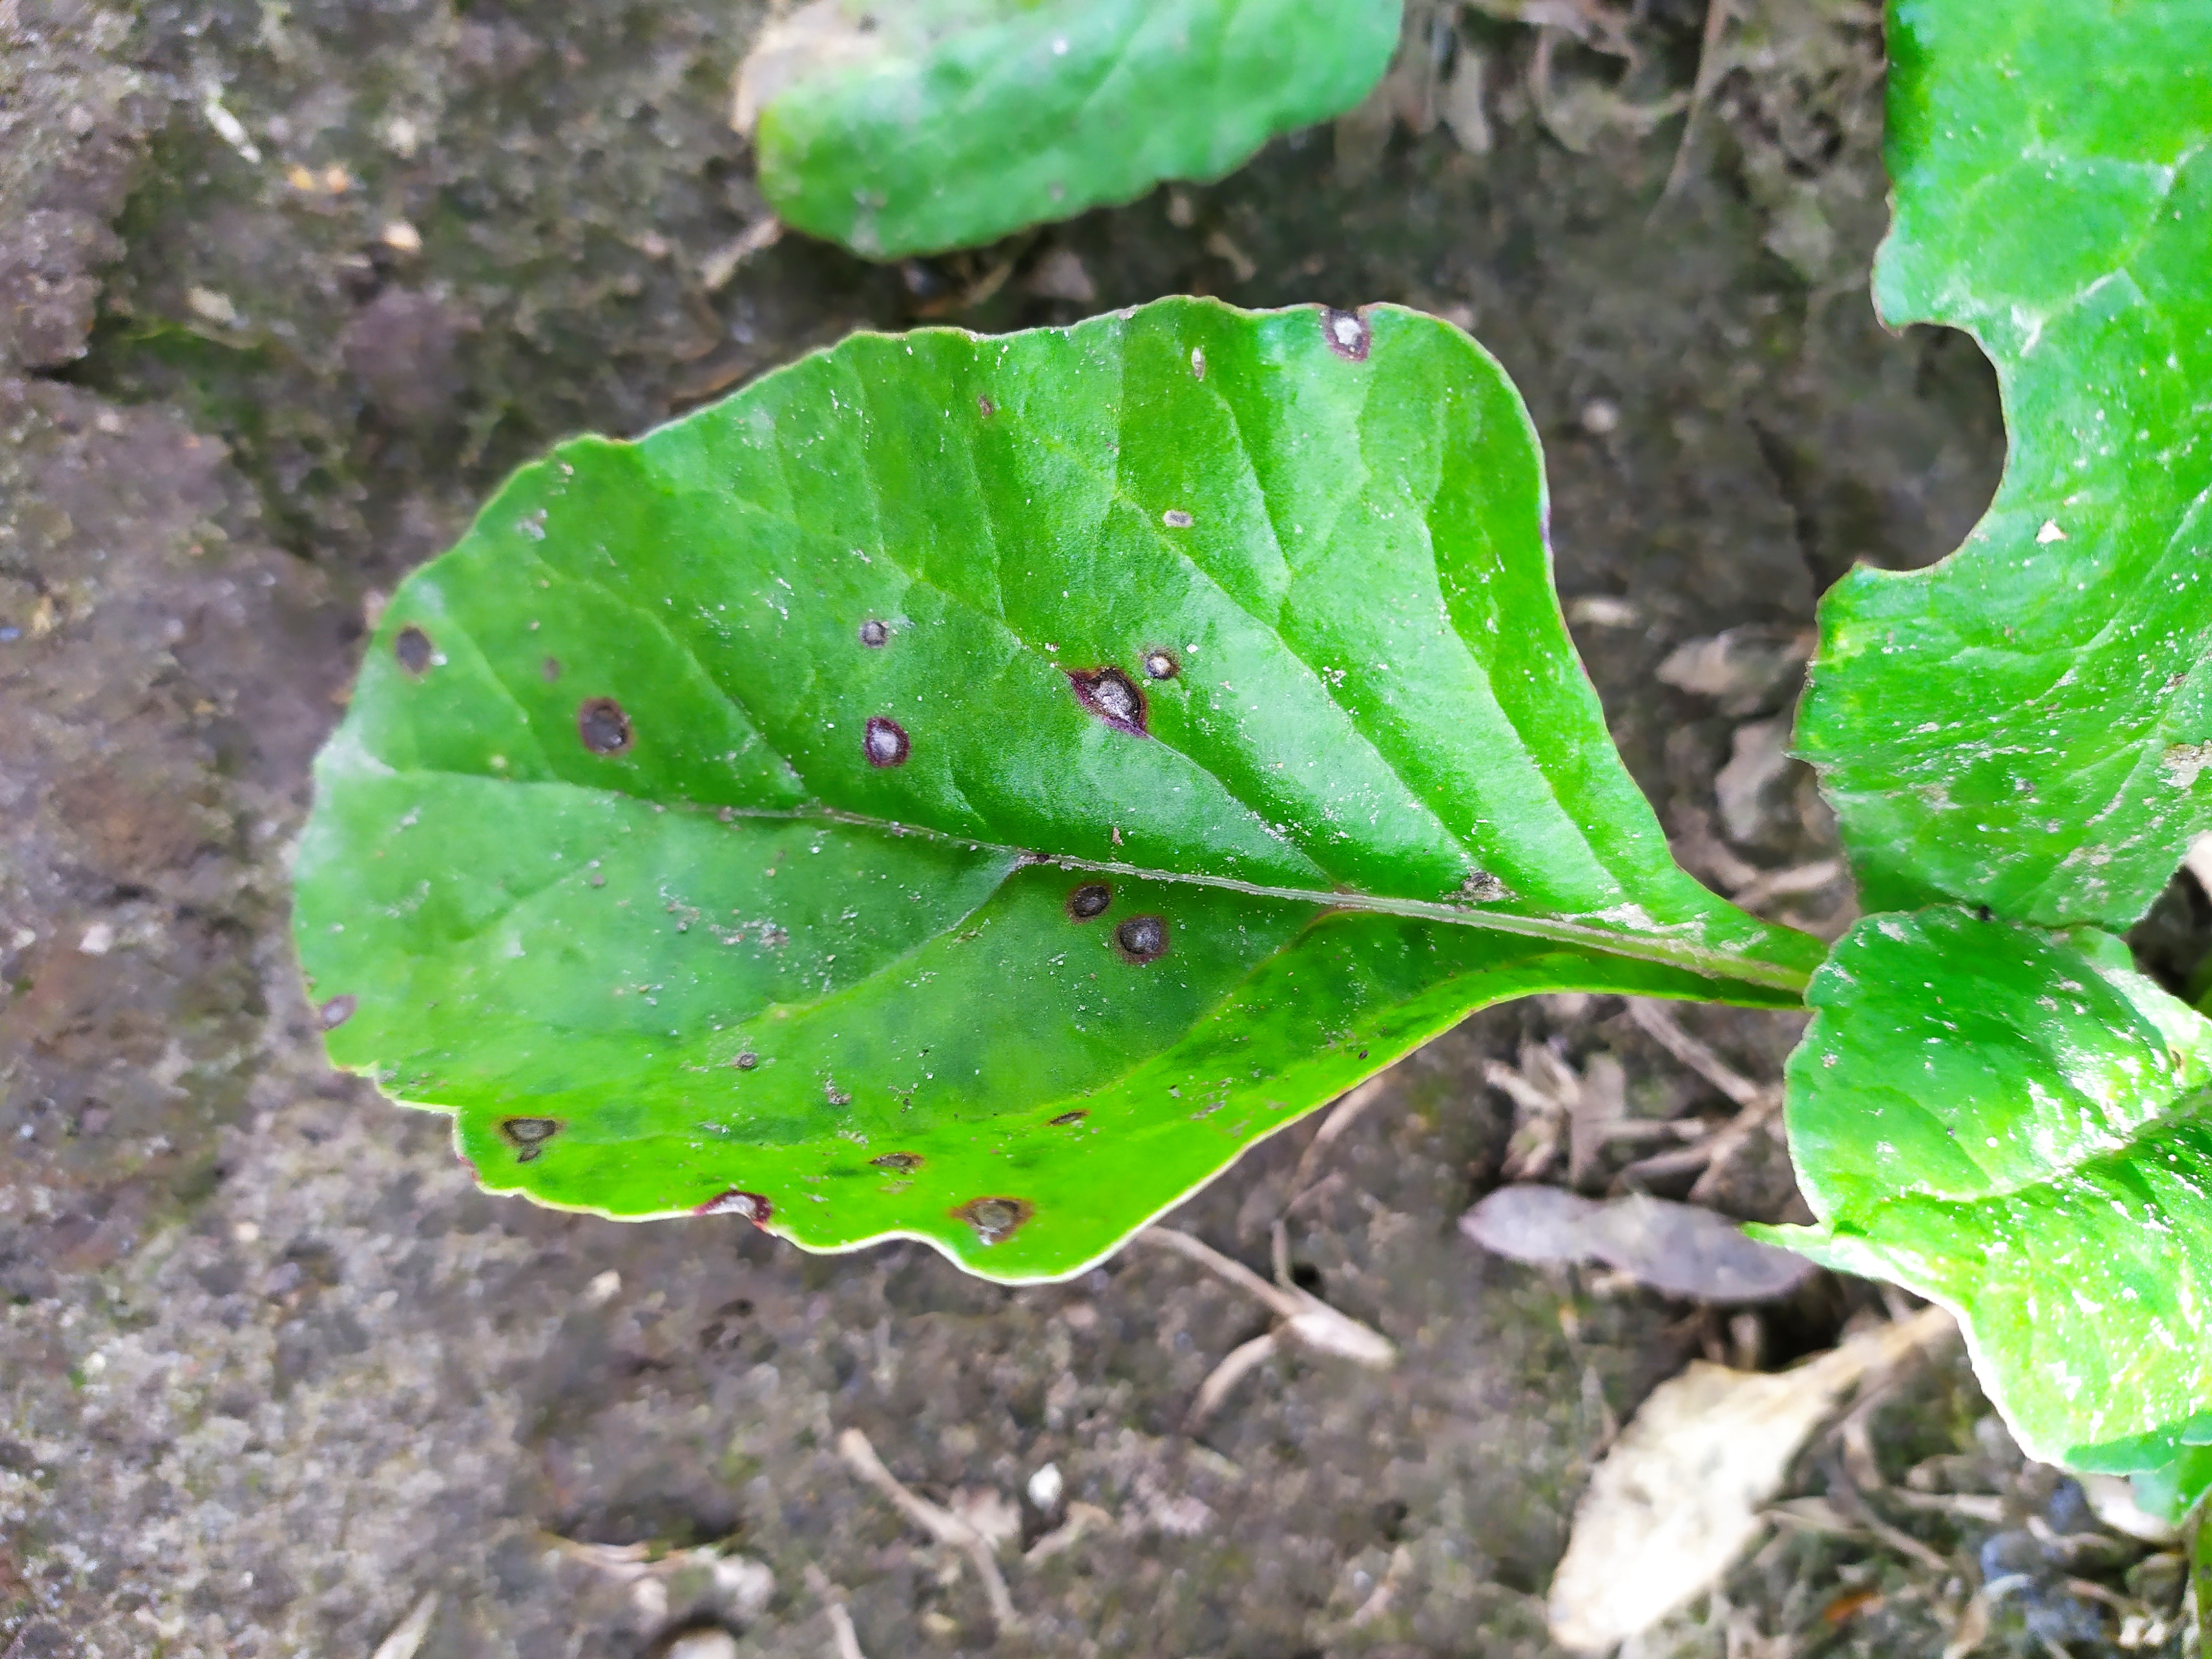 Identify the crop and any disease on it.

beet, cercospora
